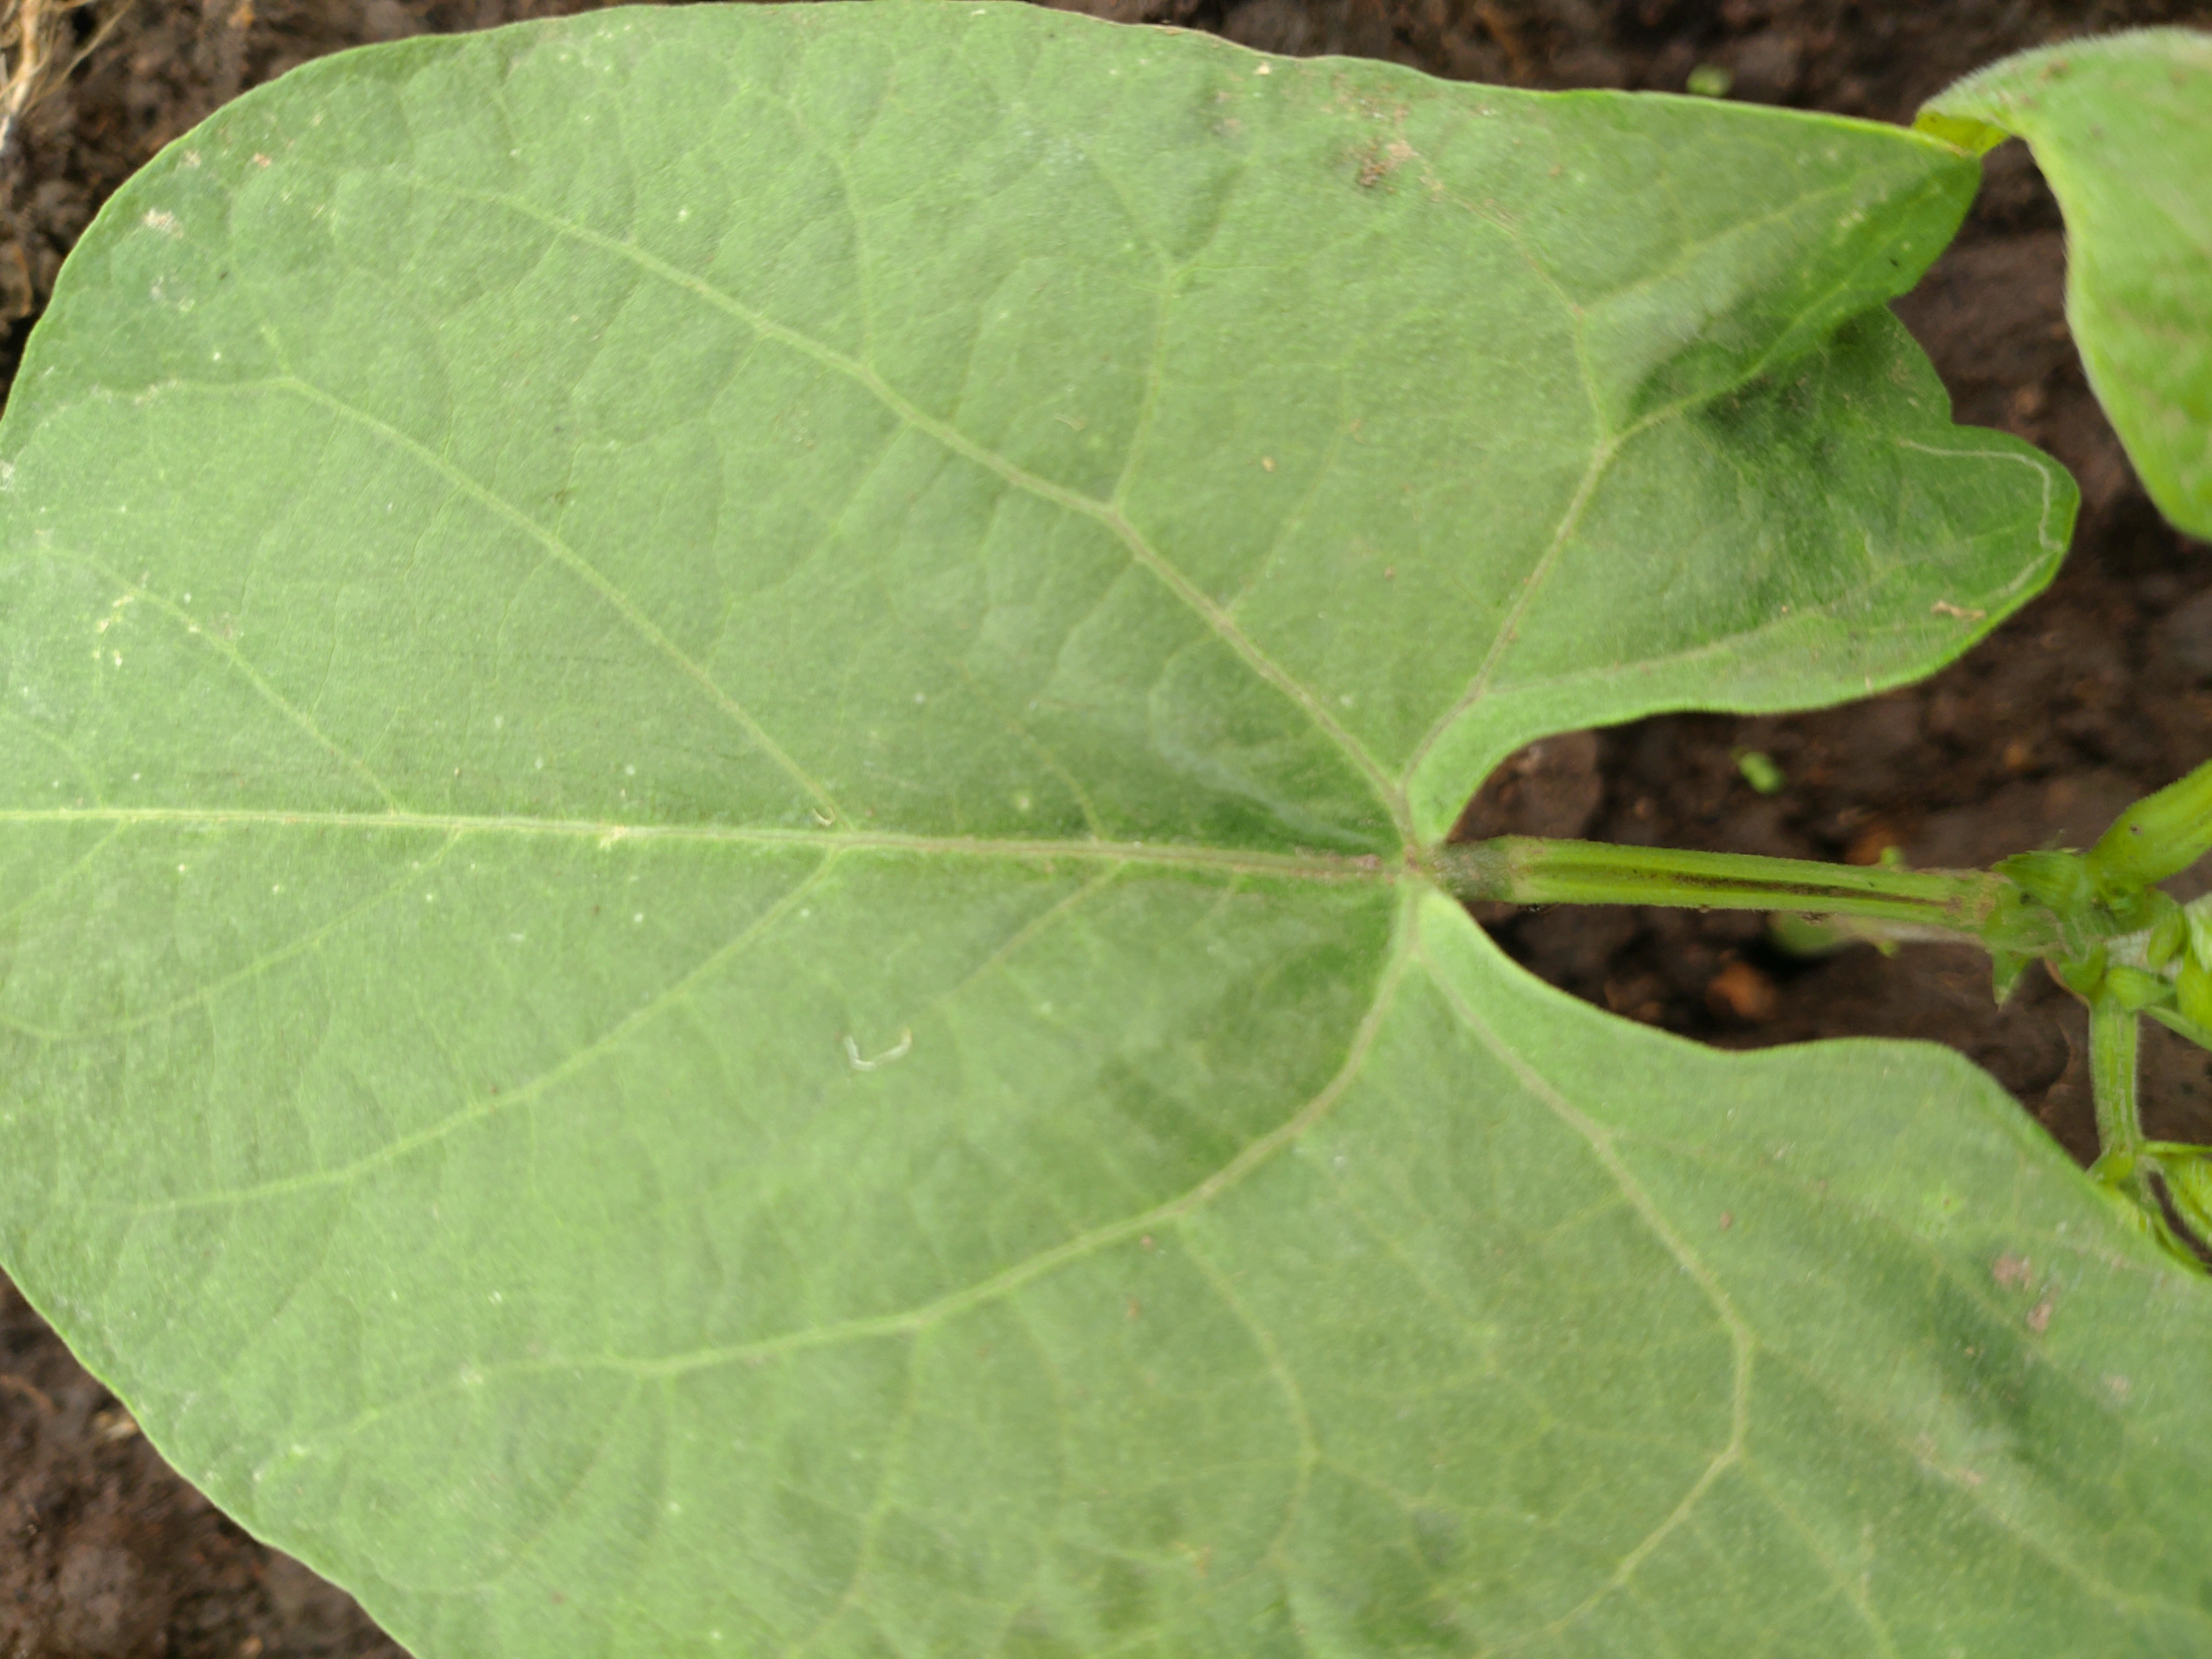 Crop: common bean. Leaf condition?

healthy
